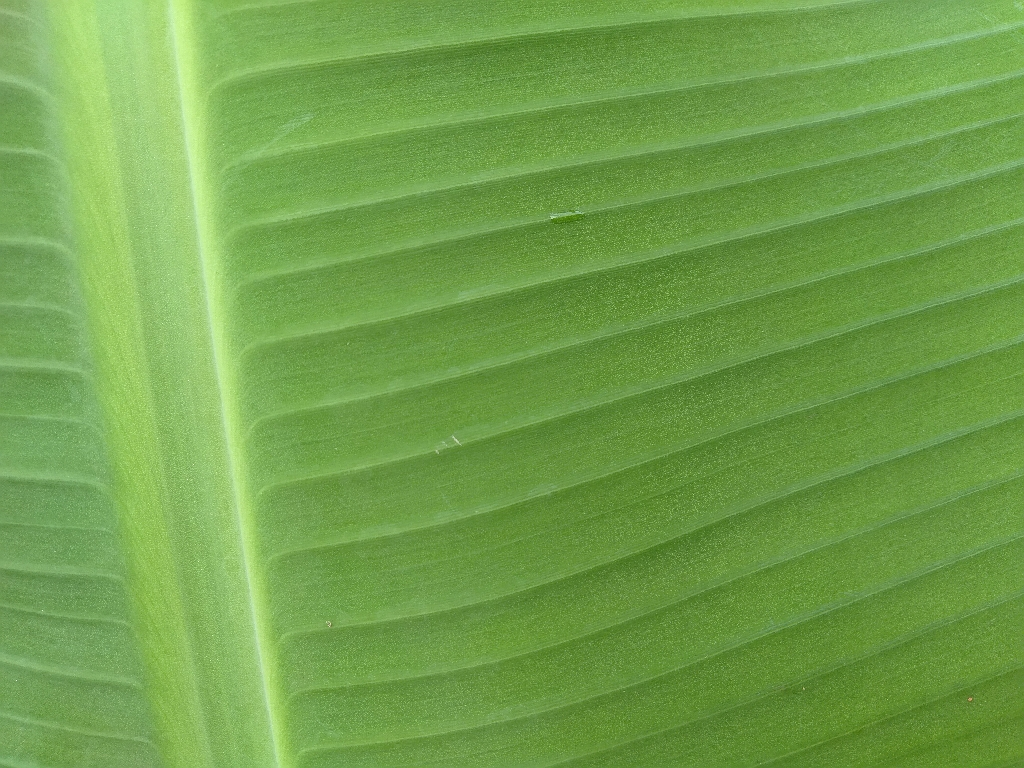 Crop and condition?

banana, healthy
